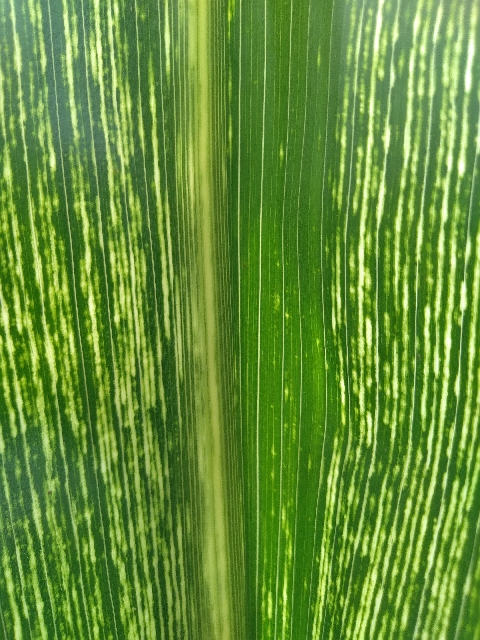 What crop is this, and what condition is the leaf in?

maize, maize streak virus
